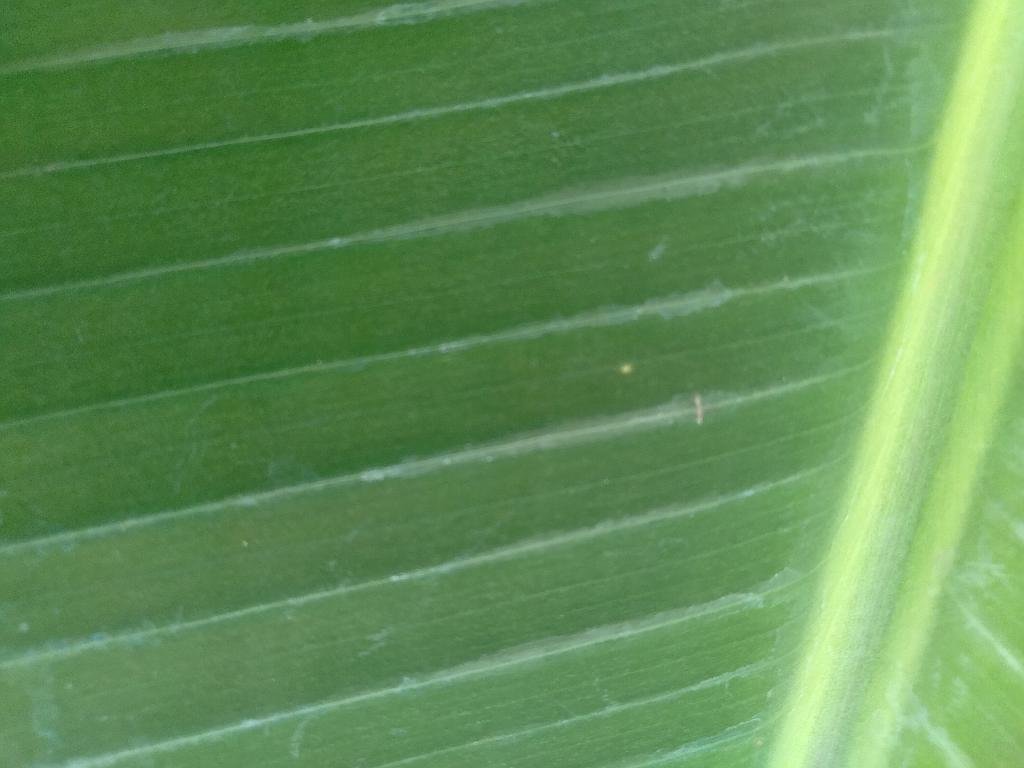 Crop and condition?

banana, healthy
